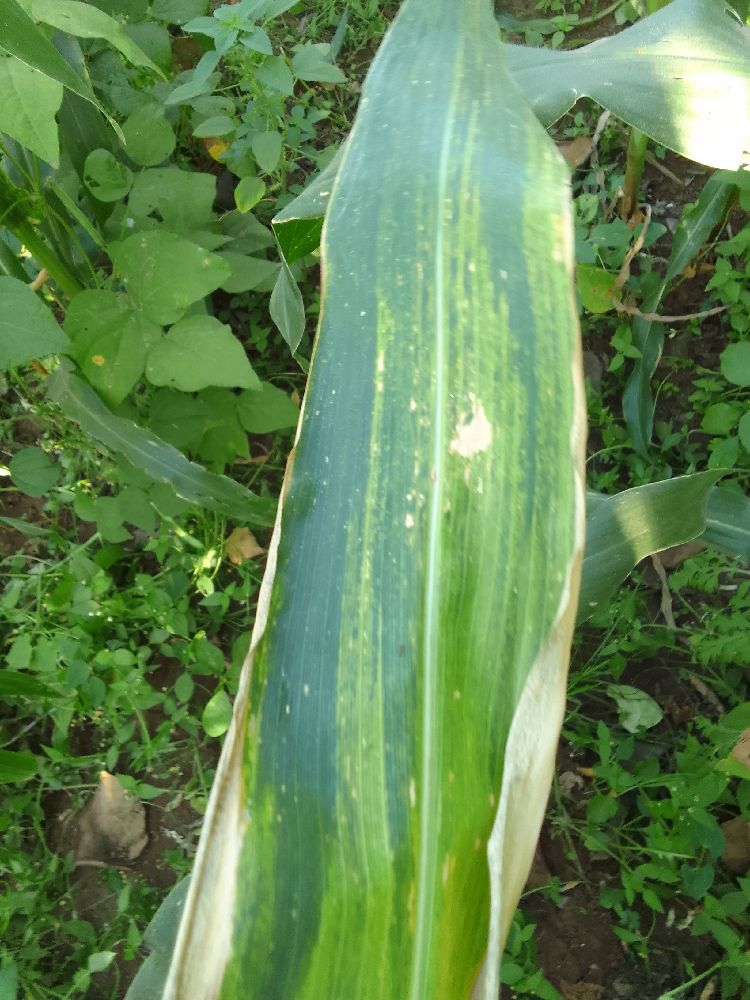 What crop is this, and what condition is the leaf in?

maize, maize lethal necrosis
